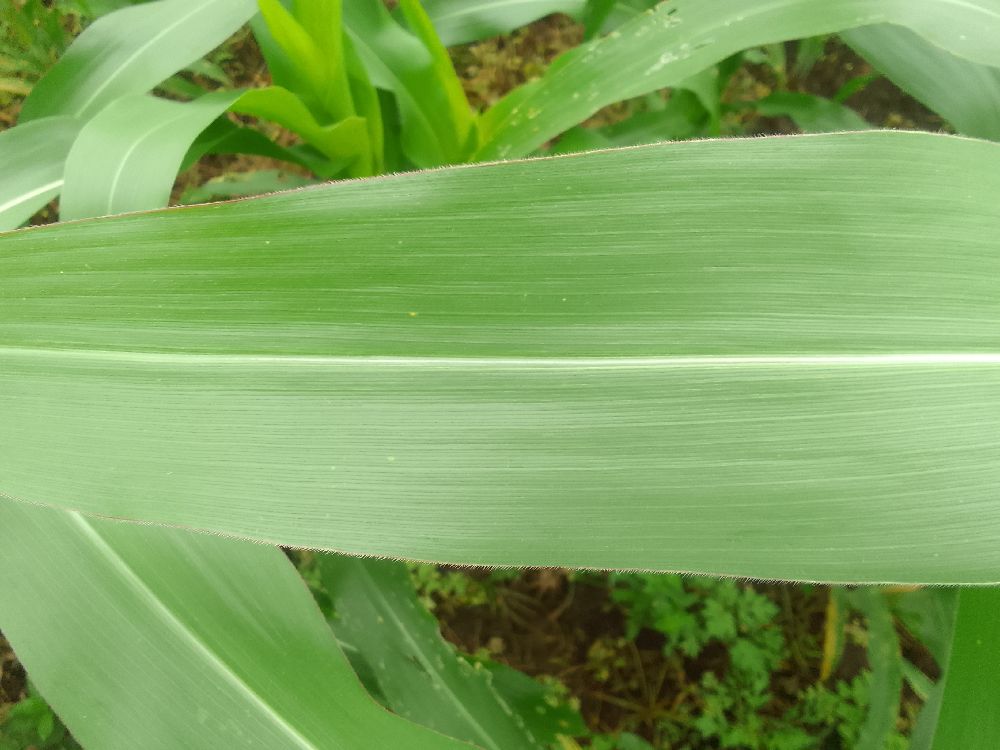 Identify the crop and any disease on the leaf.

maize, healthy
